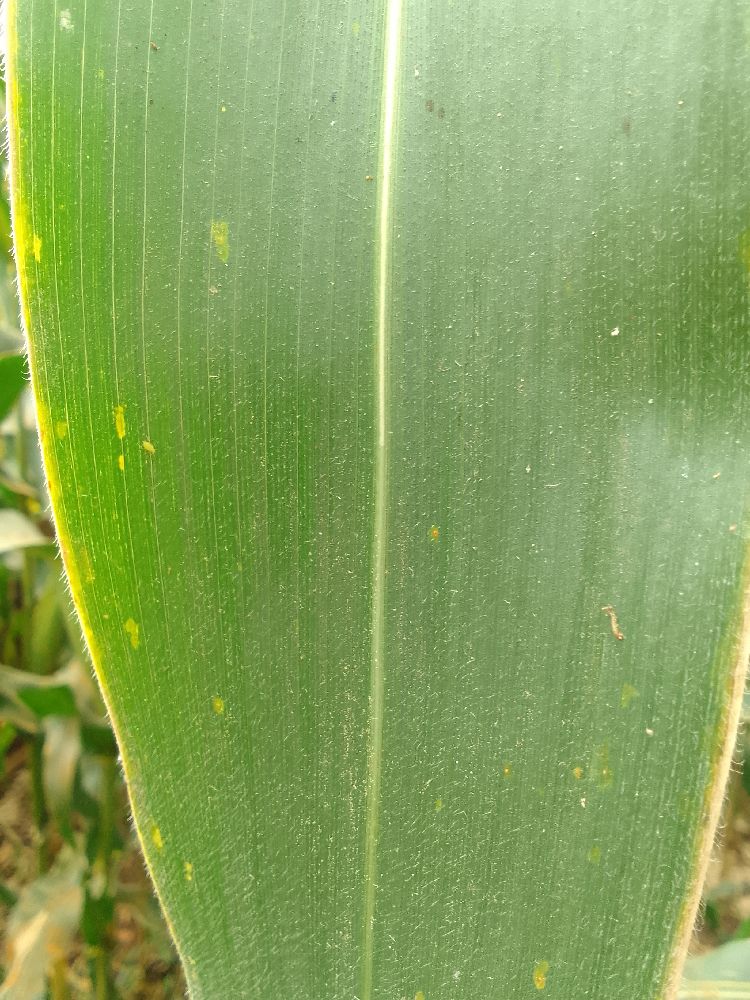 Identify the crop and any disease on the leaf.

maize, healthy
